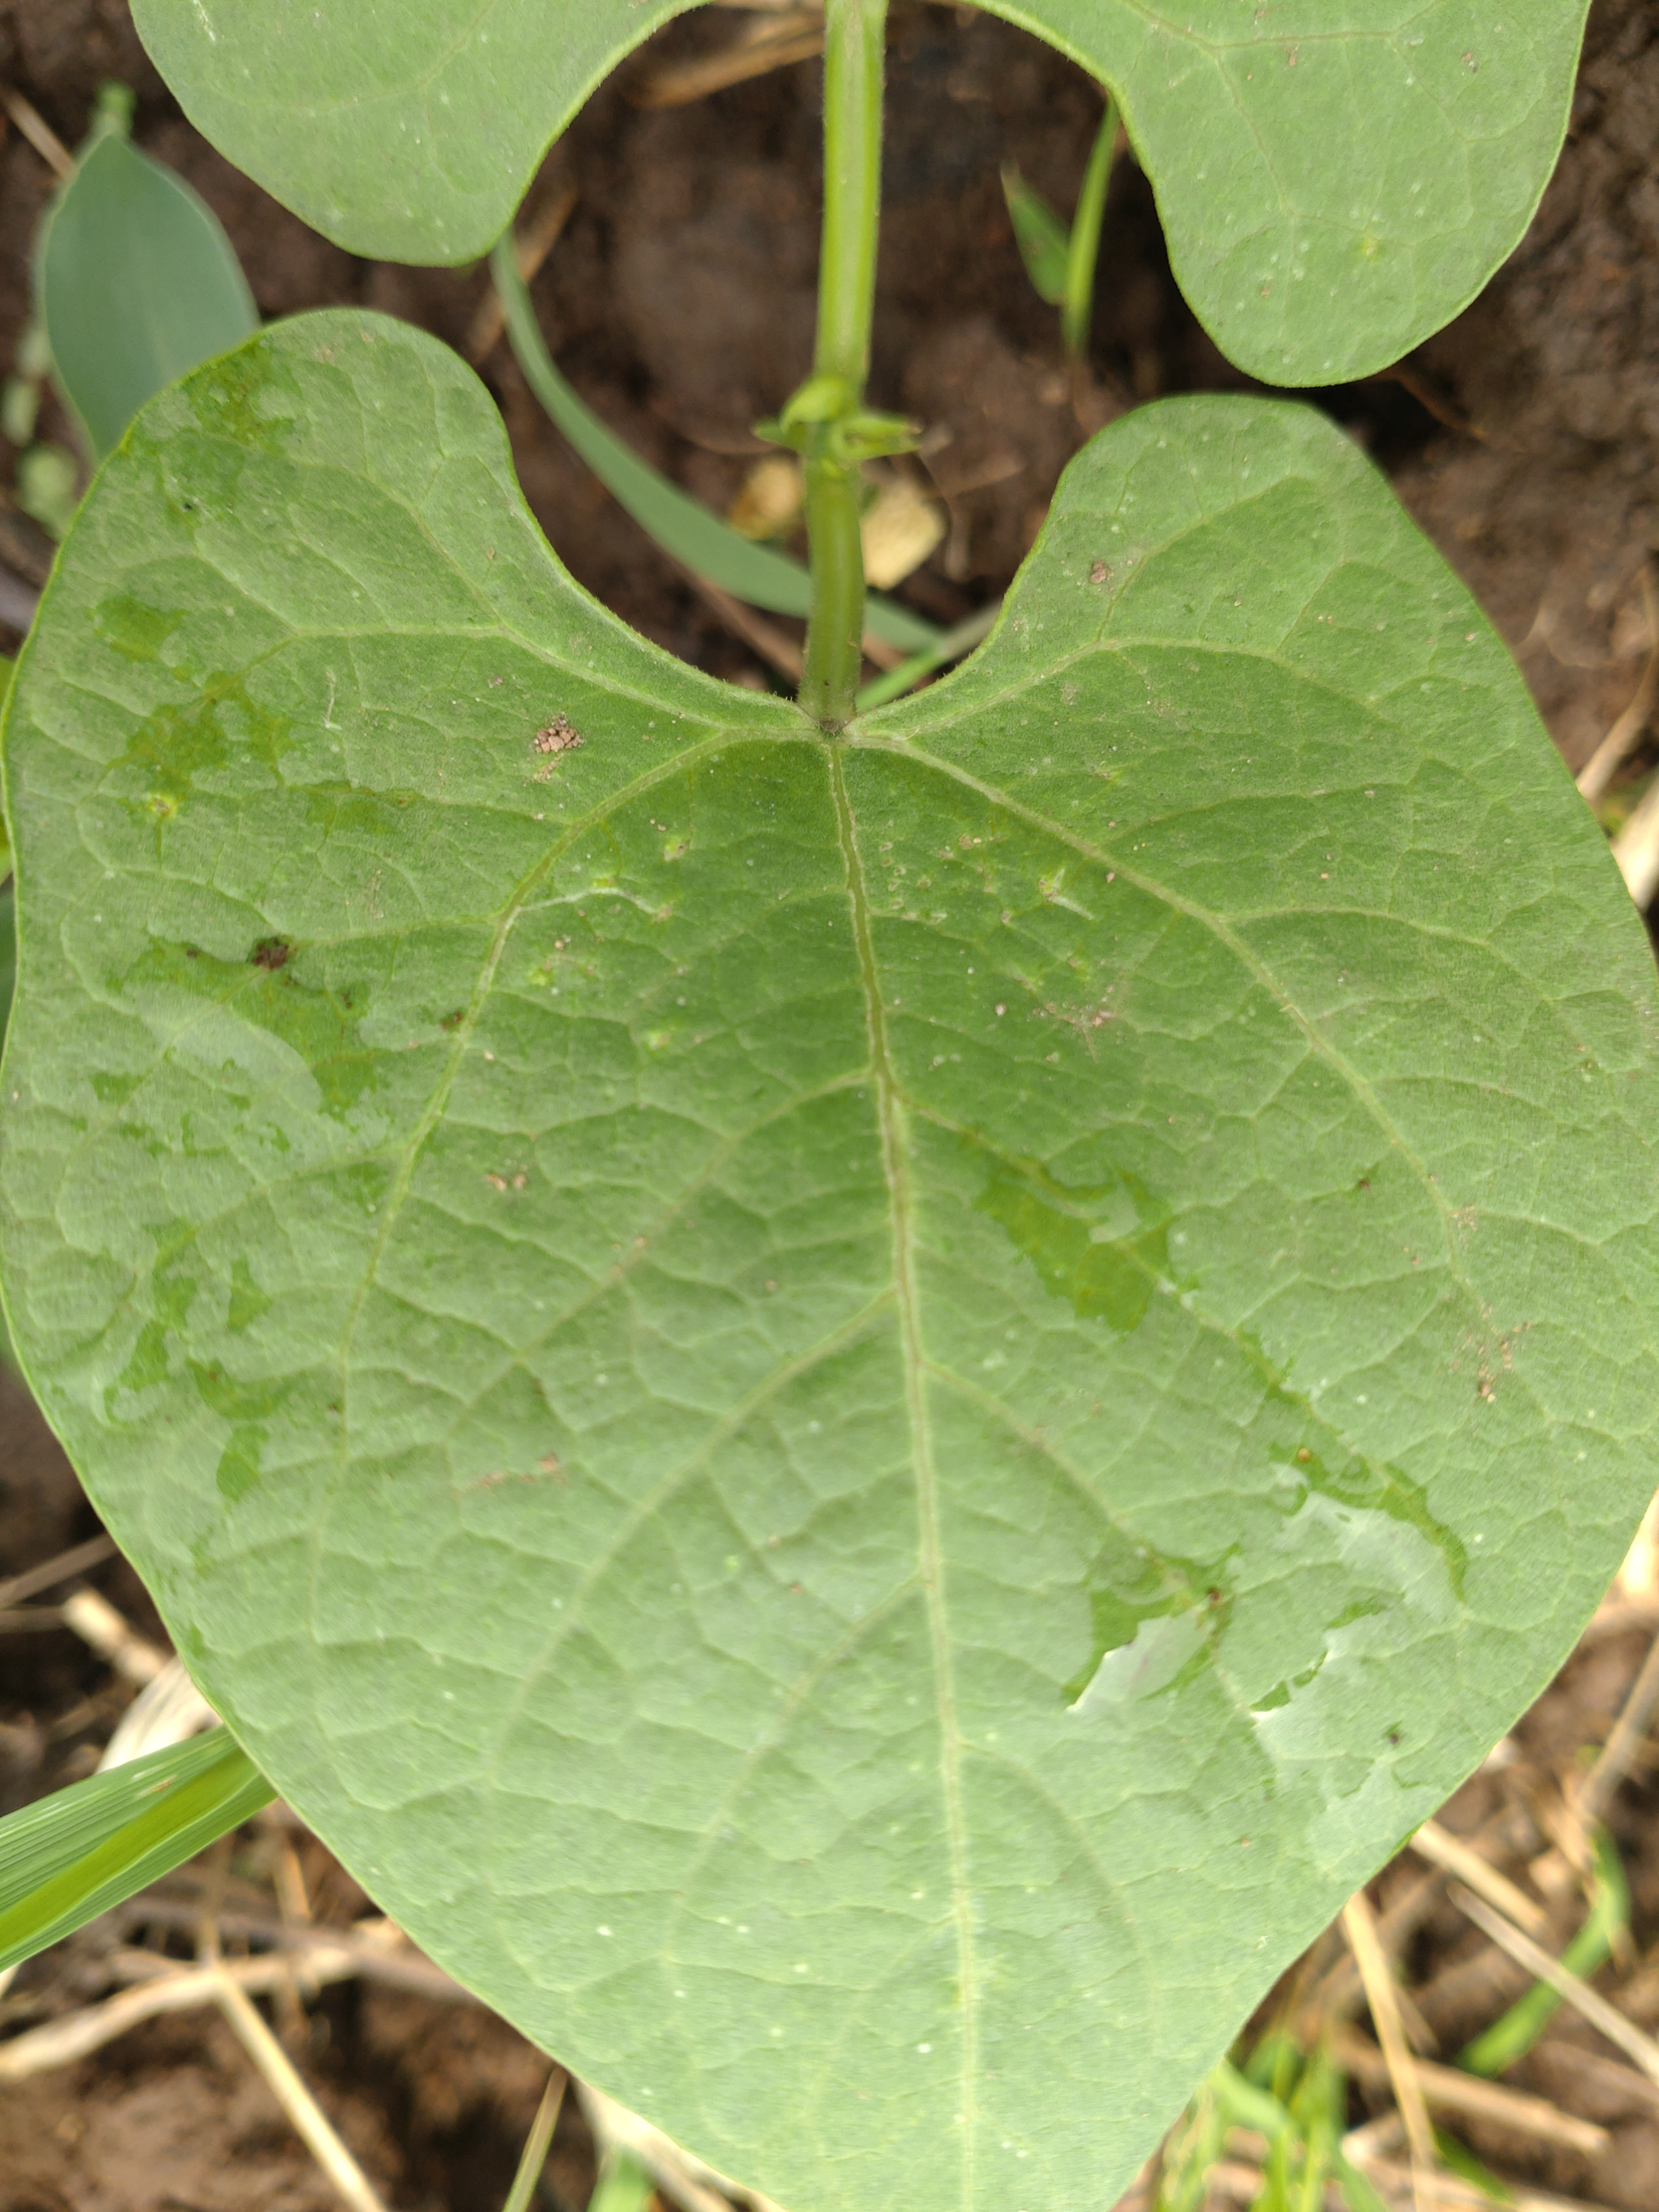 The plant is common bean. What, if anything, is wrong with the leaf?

healthy
